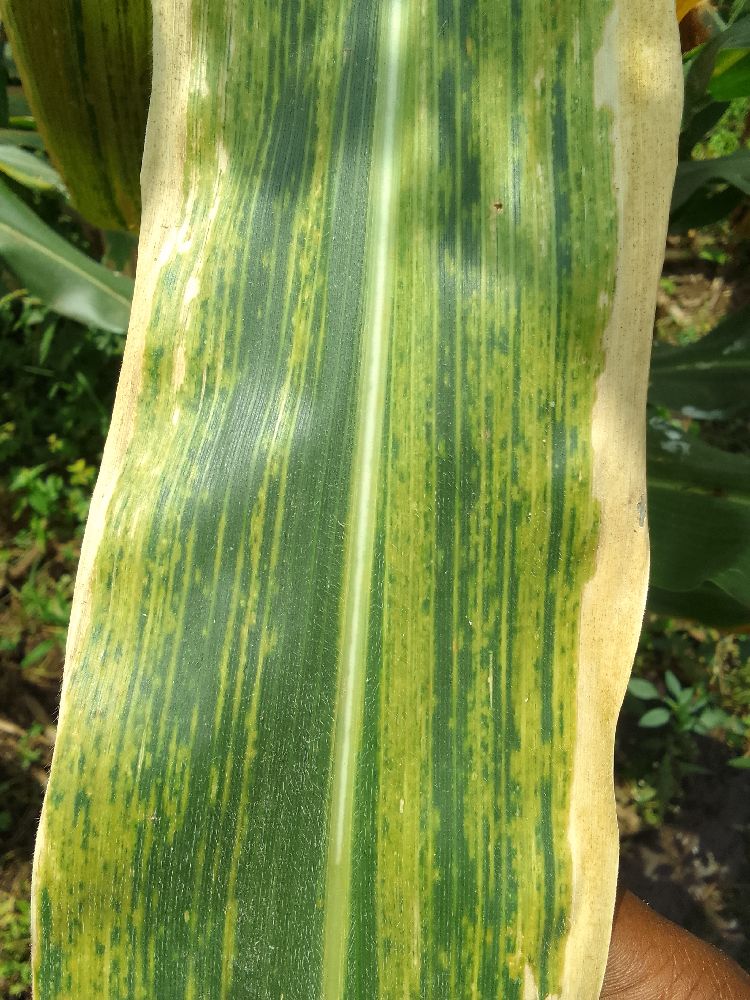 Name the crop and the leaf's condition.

maize, maize lethal necrosis
